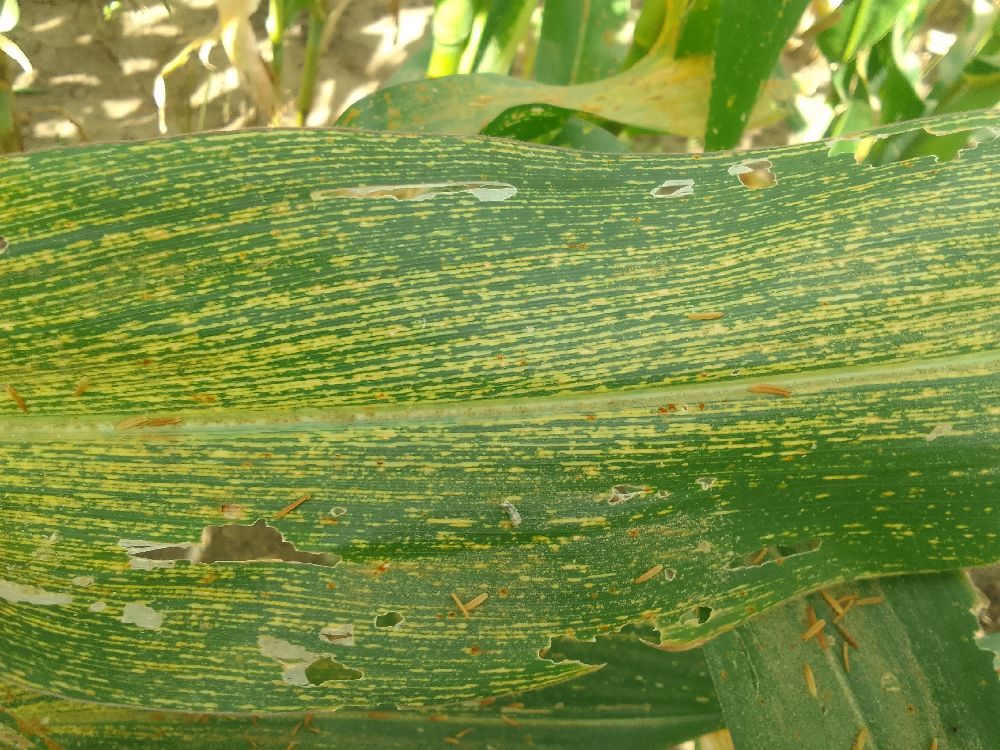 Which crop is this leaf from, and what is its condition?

maize, maize streak virus
